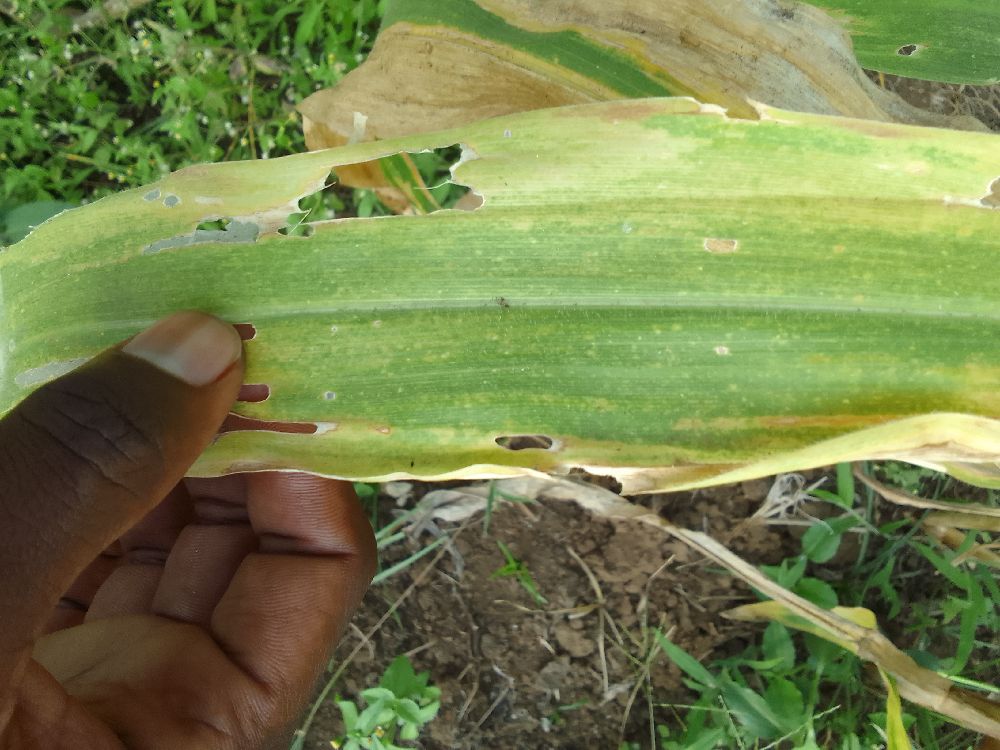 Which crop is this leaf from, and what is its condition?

maize, maize lethal necrosis
